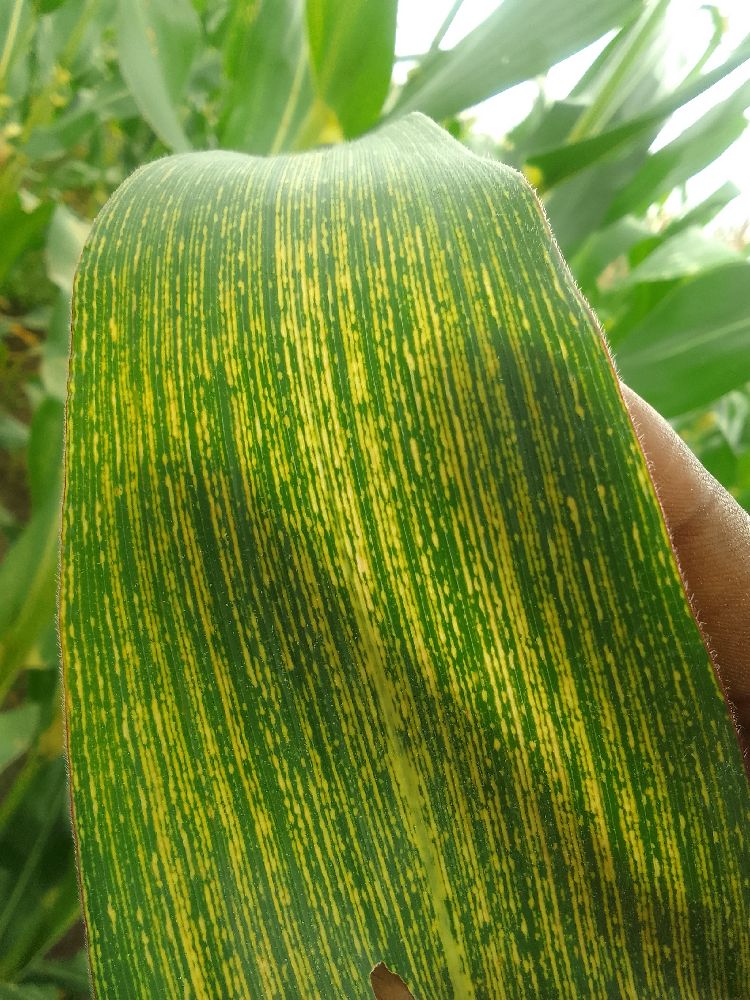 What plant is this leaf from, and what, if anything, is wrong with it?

maize, maize streak virus
